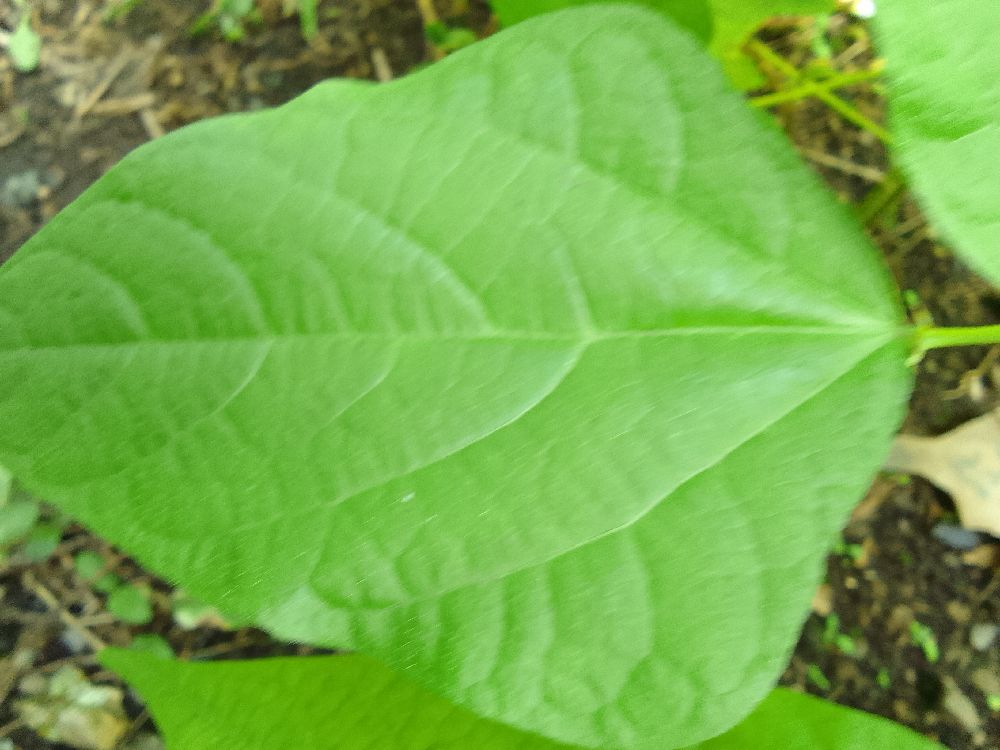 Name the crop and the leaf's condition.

common bean, healthy
